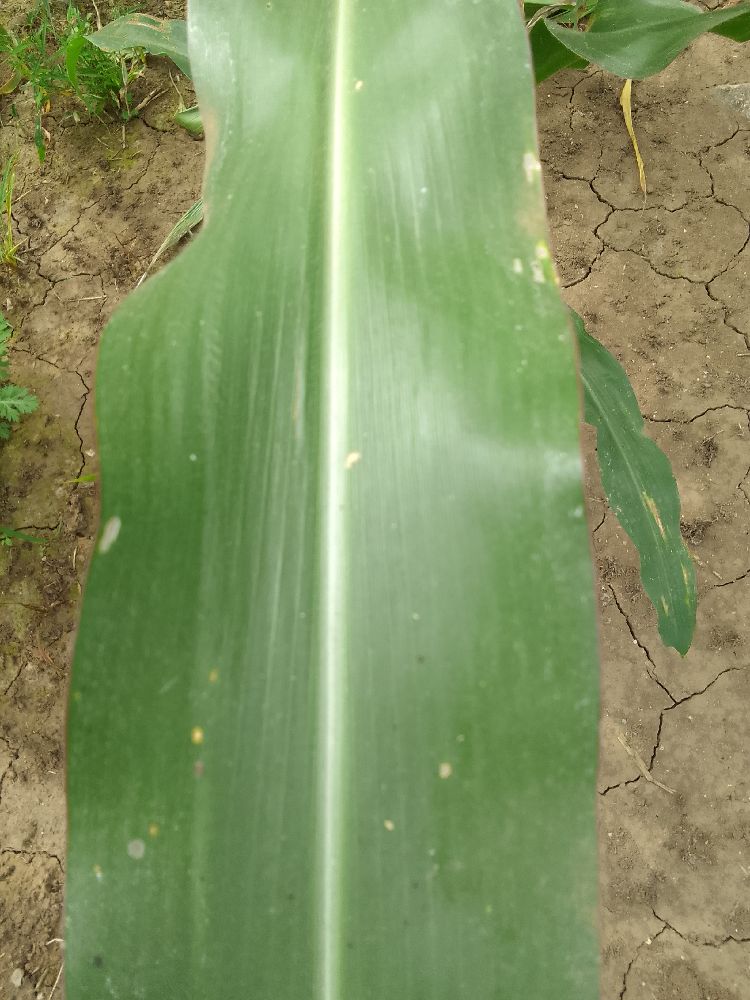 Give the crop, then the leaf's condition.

maize, healthy
